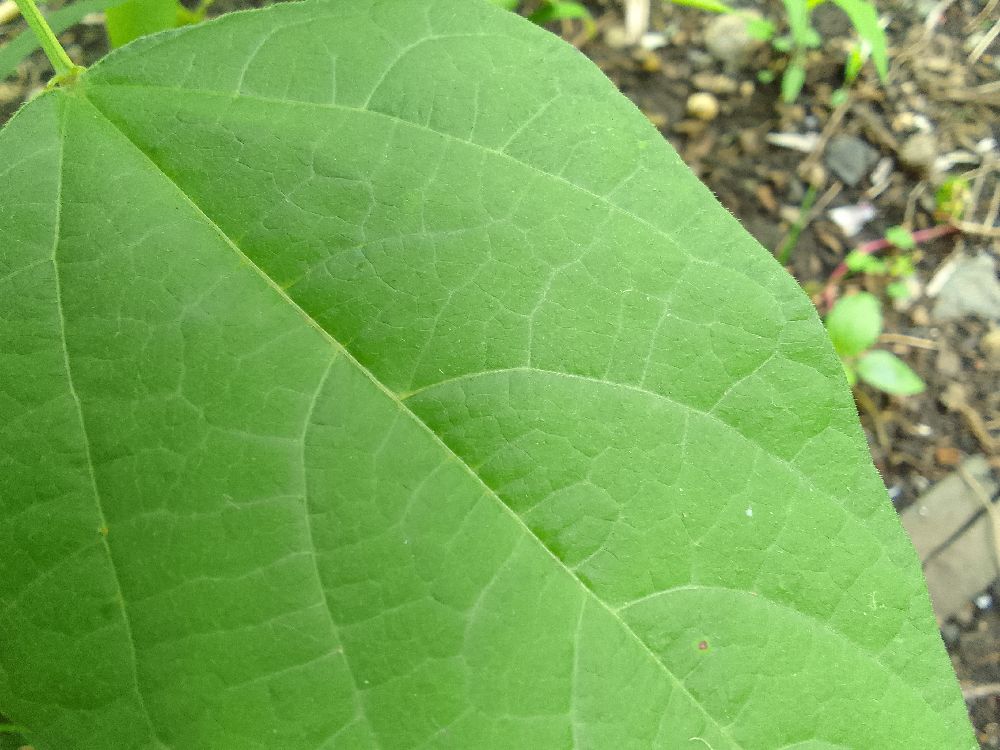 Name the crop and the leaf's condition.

common bean, healthy
